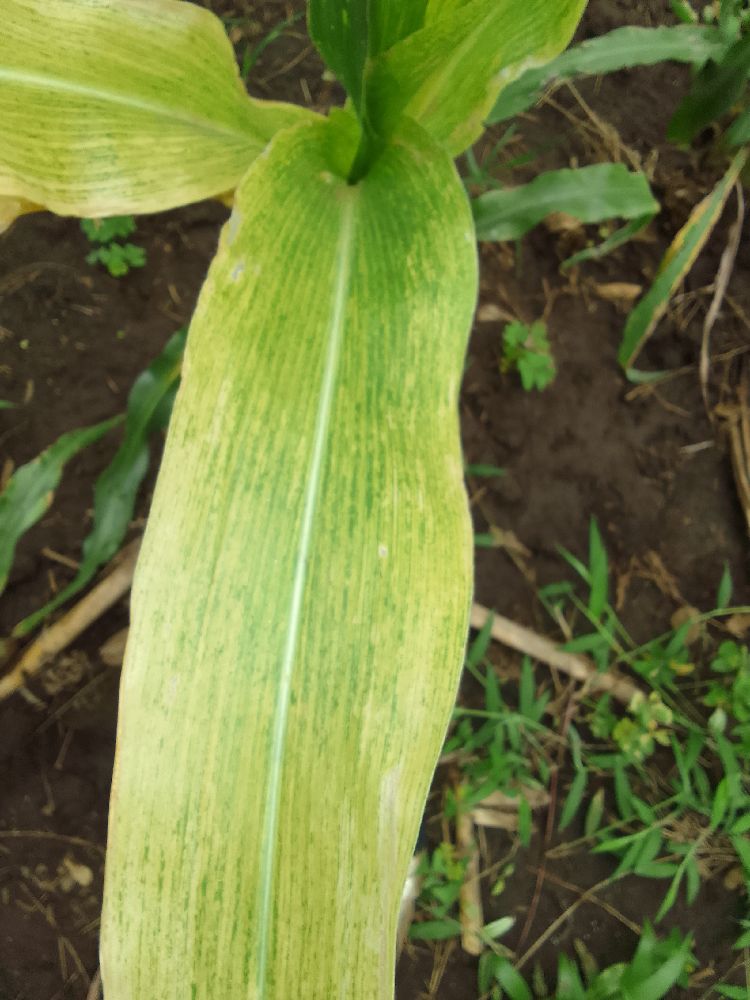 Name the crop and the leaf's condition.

maize, maize lethal necrosis
